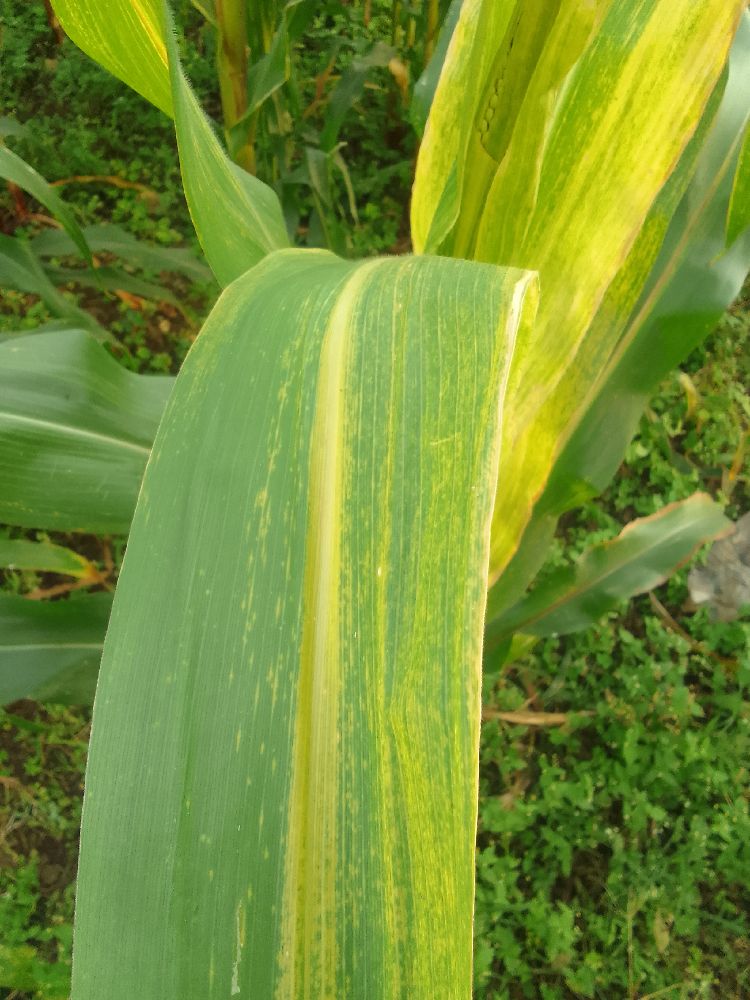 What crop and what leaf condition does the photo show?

maize, maize lethal necrosis
